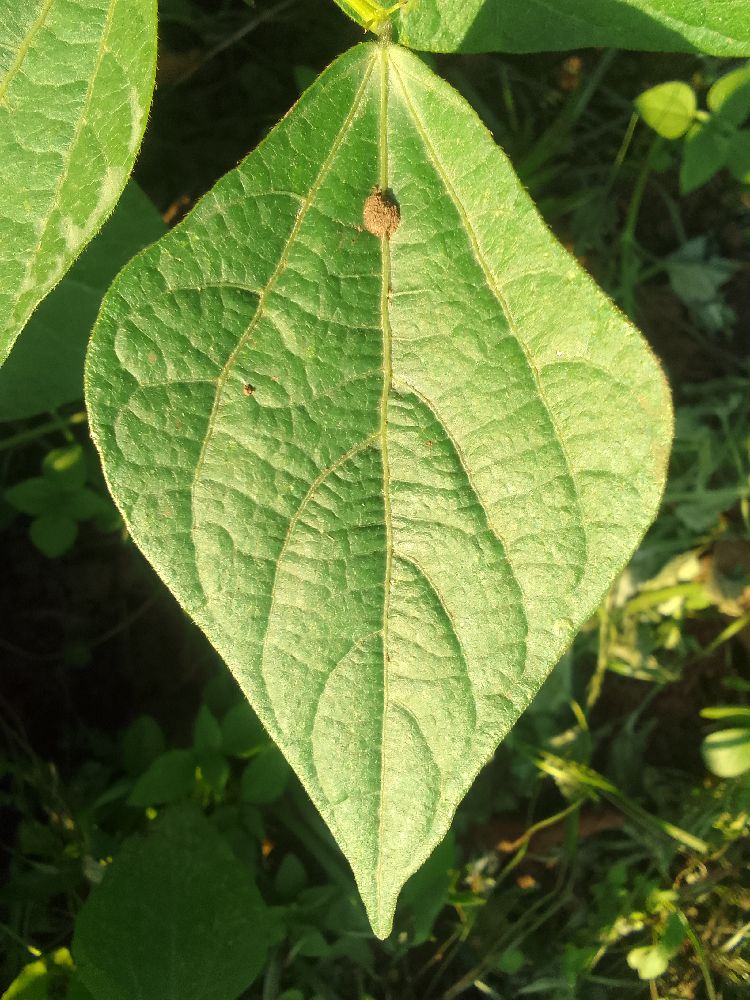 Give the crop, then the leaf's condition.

common bean, healthy
